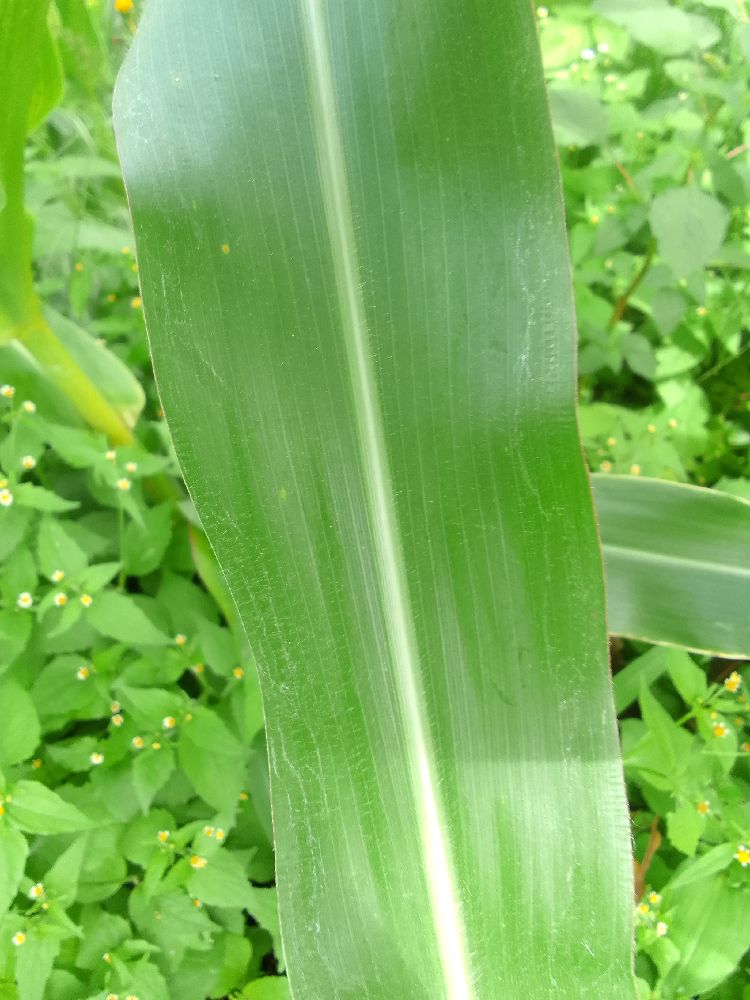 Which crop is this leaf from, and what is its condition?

maize, healthy
